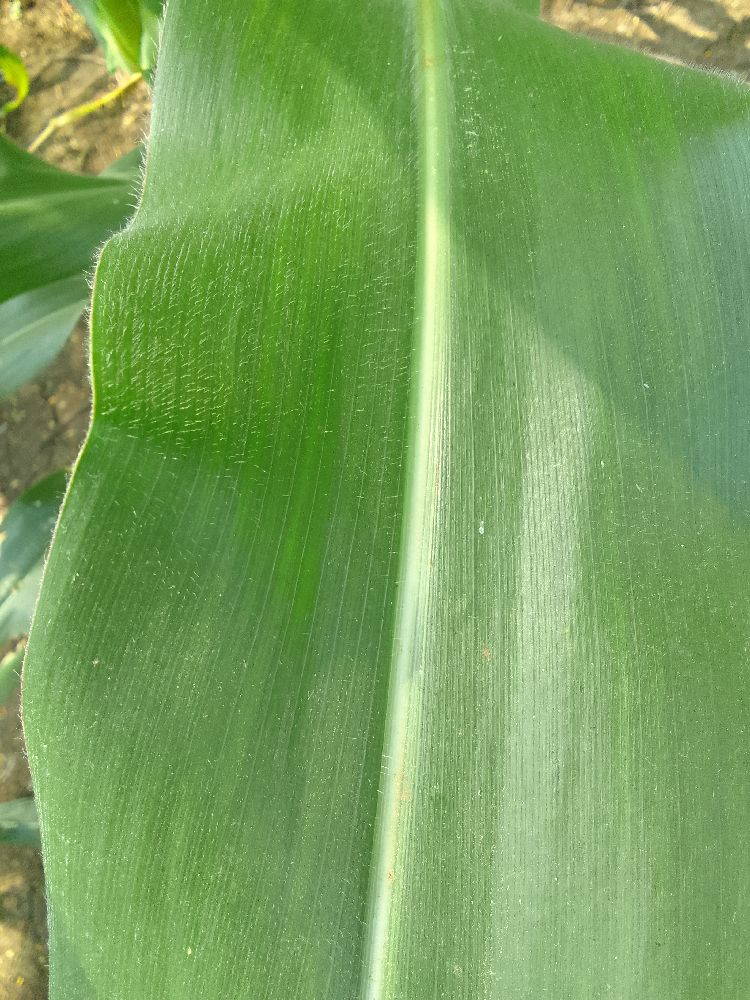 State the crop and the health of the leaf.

maize, healthy
